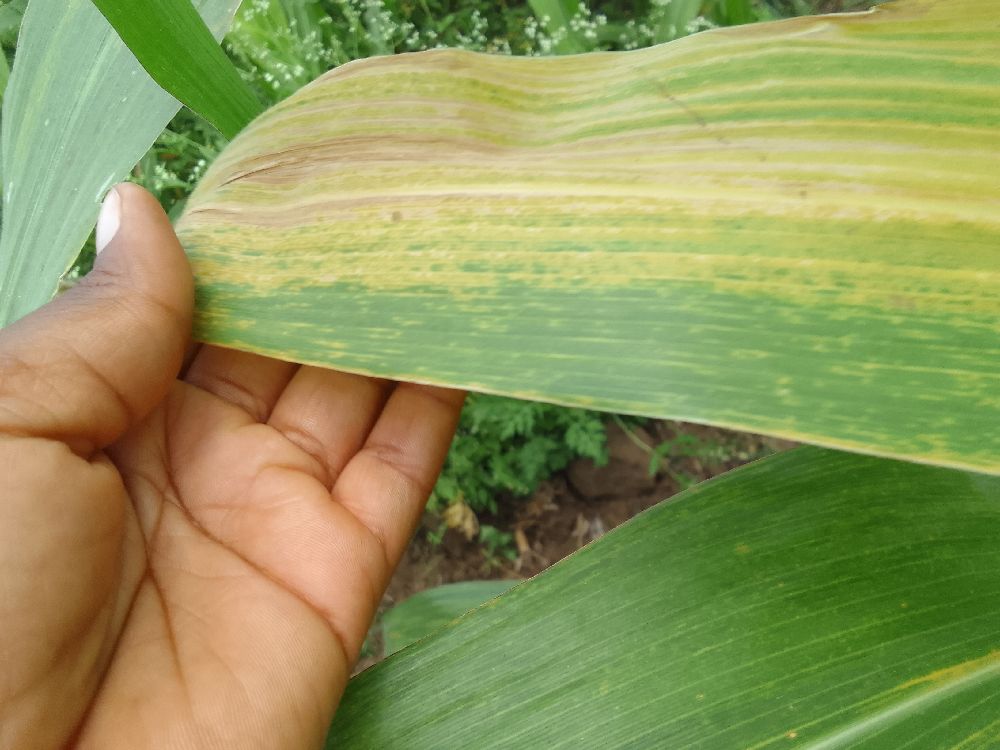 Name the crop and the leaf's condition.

maize, maize lethal necrosis
